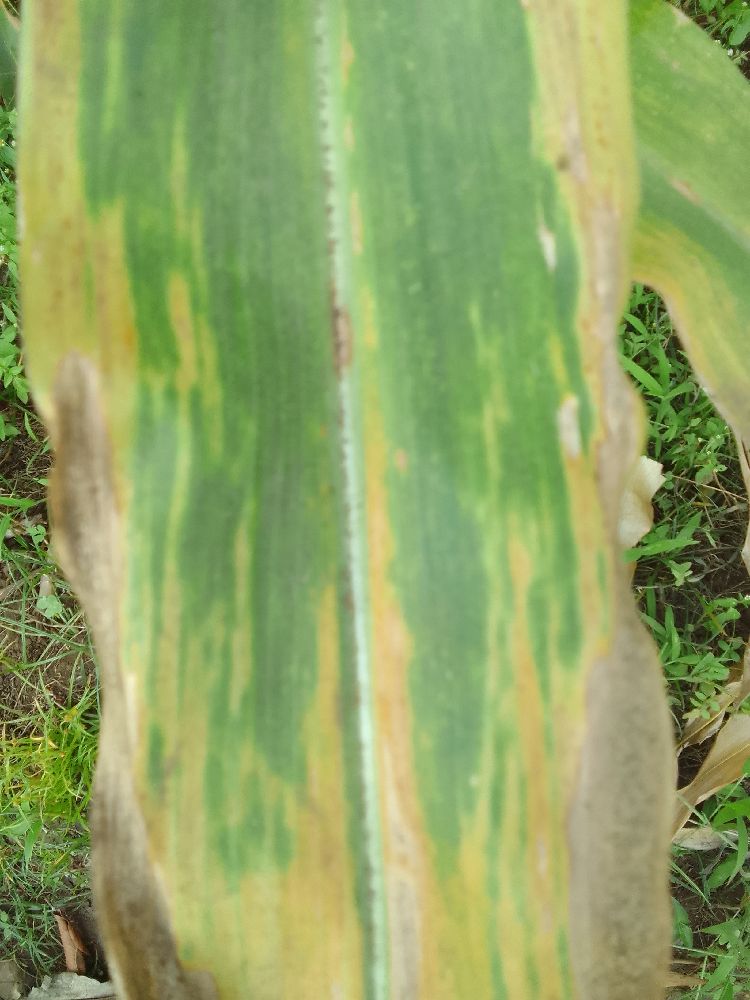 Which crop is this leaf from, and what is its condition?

maize, maize lethal necrosis
